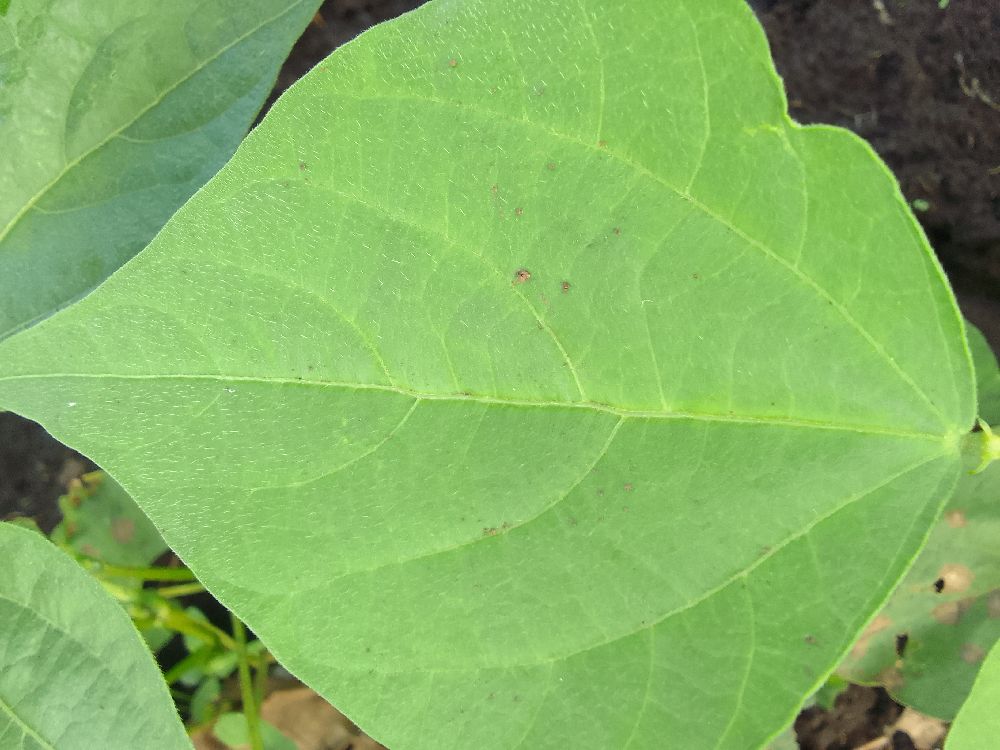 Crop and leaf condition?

common bean, healthy
